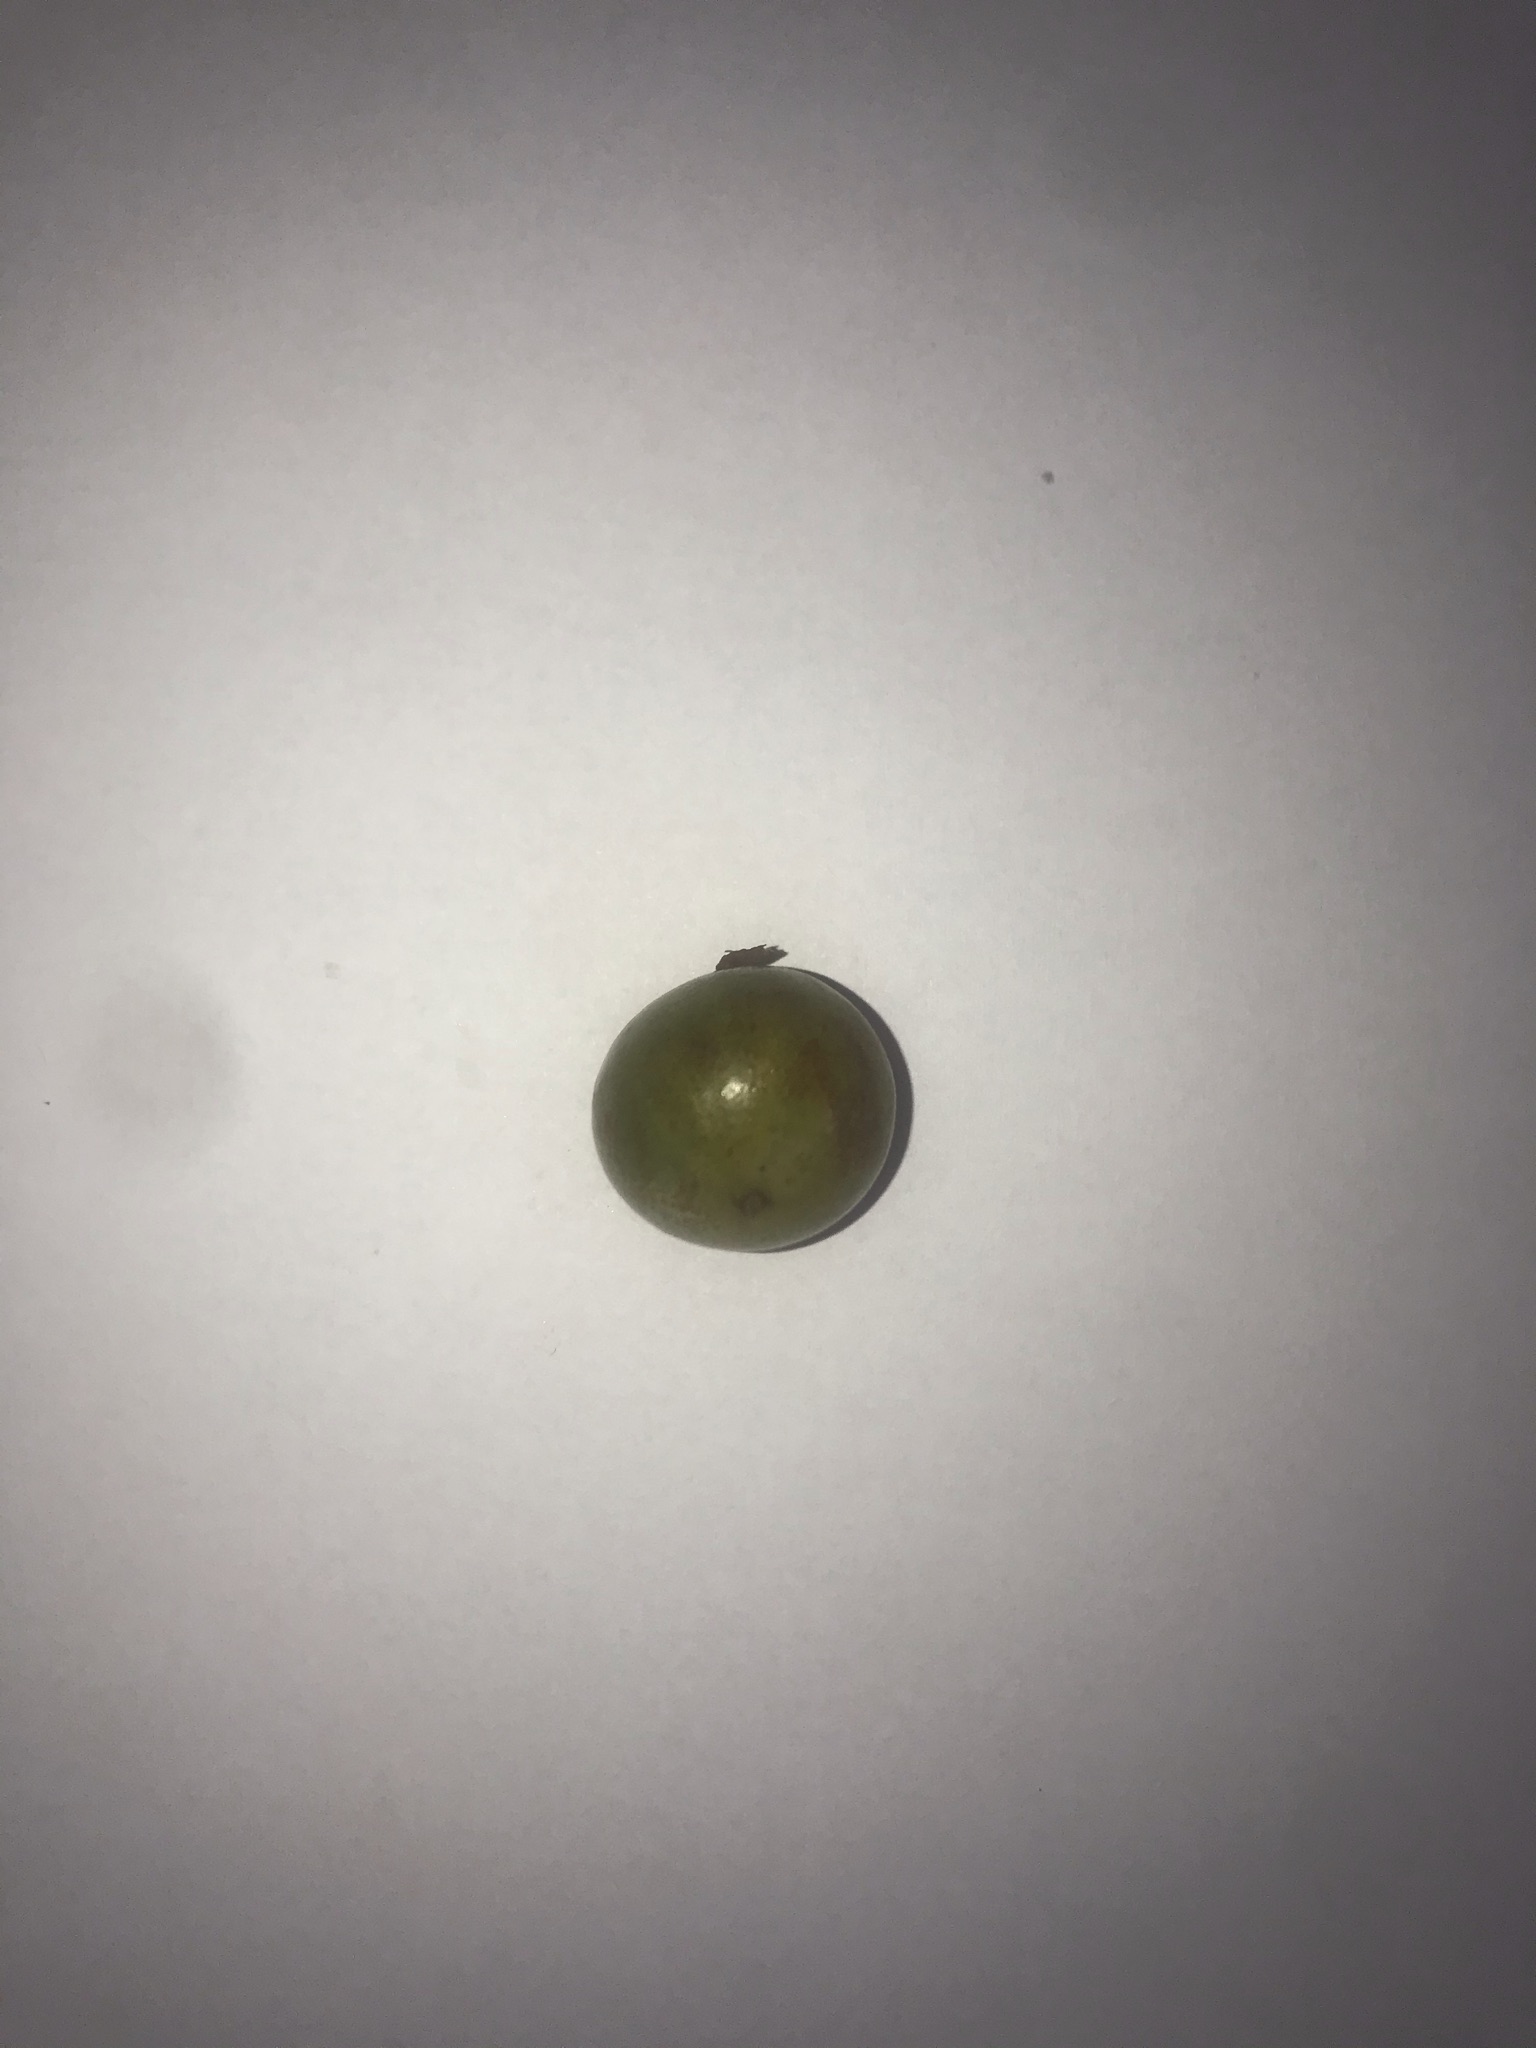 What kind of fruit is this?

gabiroba
